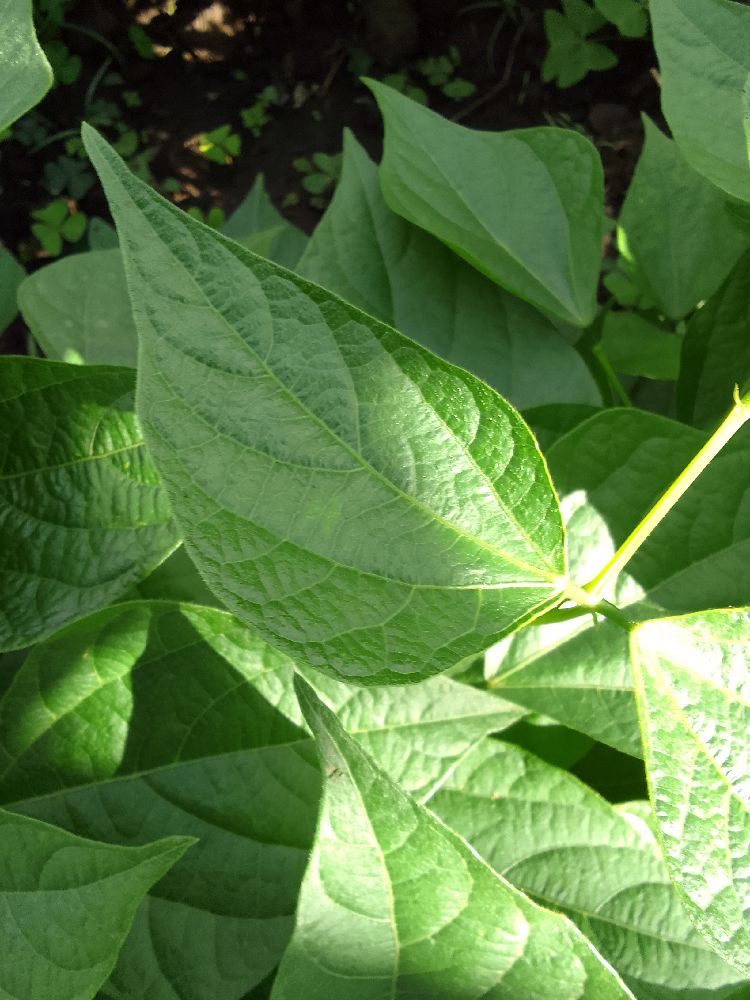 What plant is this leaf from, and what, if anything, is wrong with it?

common bean, healthy
